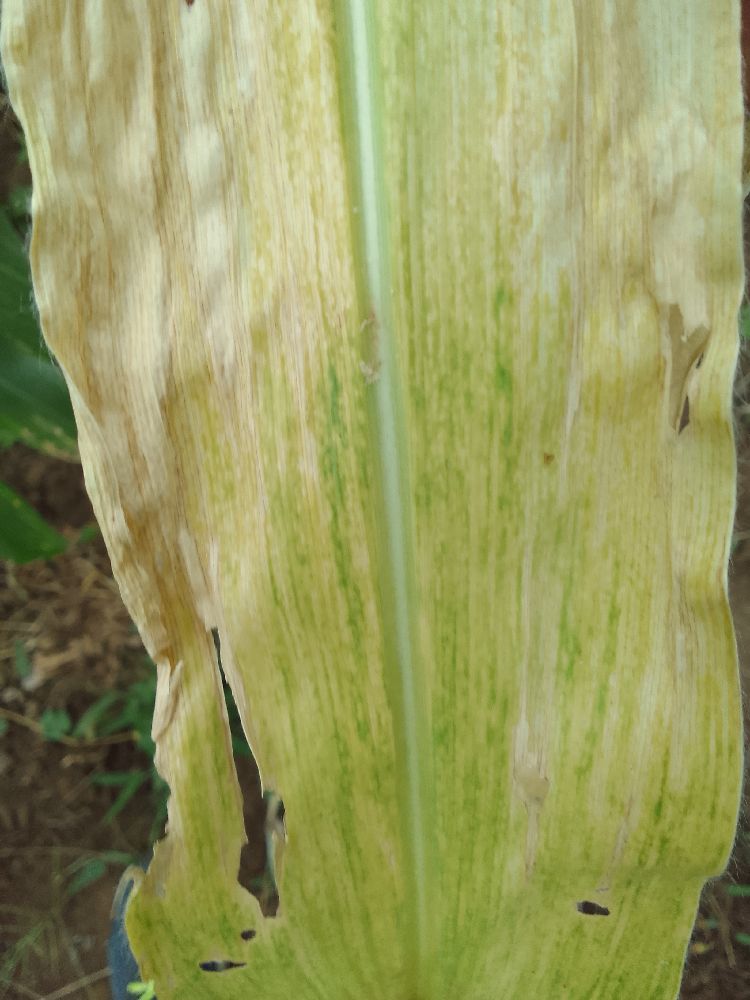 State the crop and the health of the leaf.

maize, maize lethal necrosis
